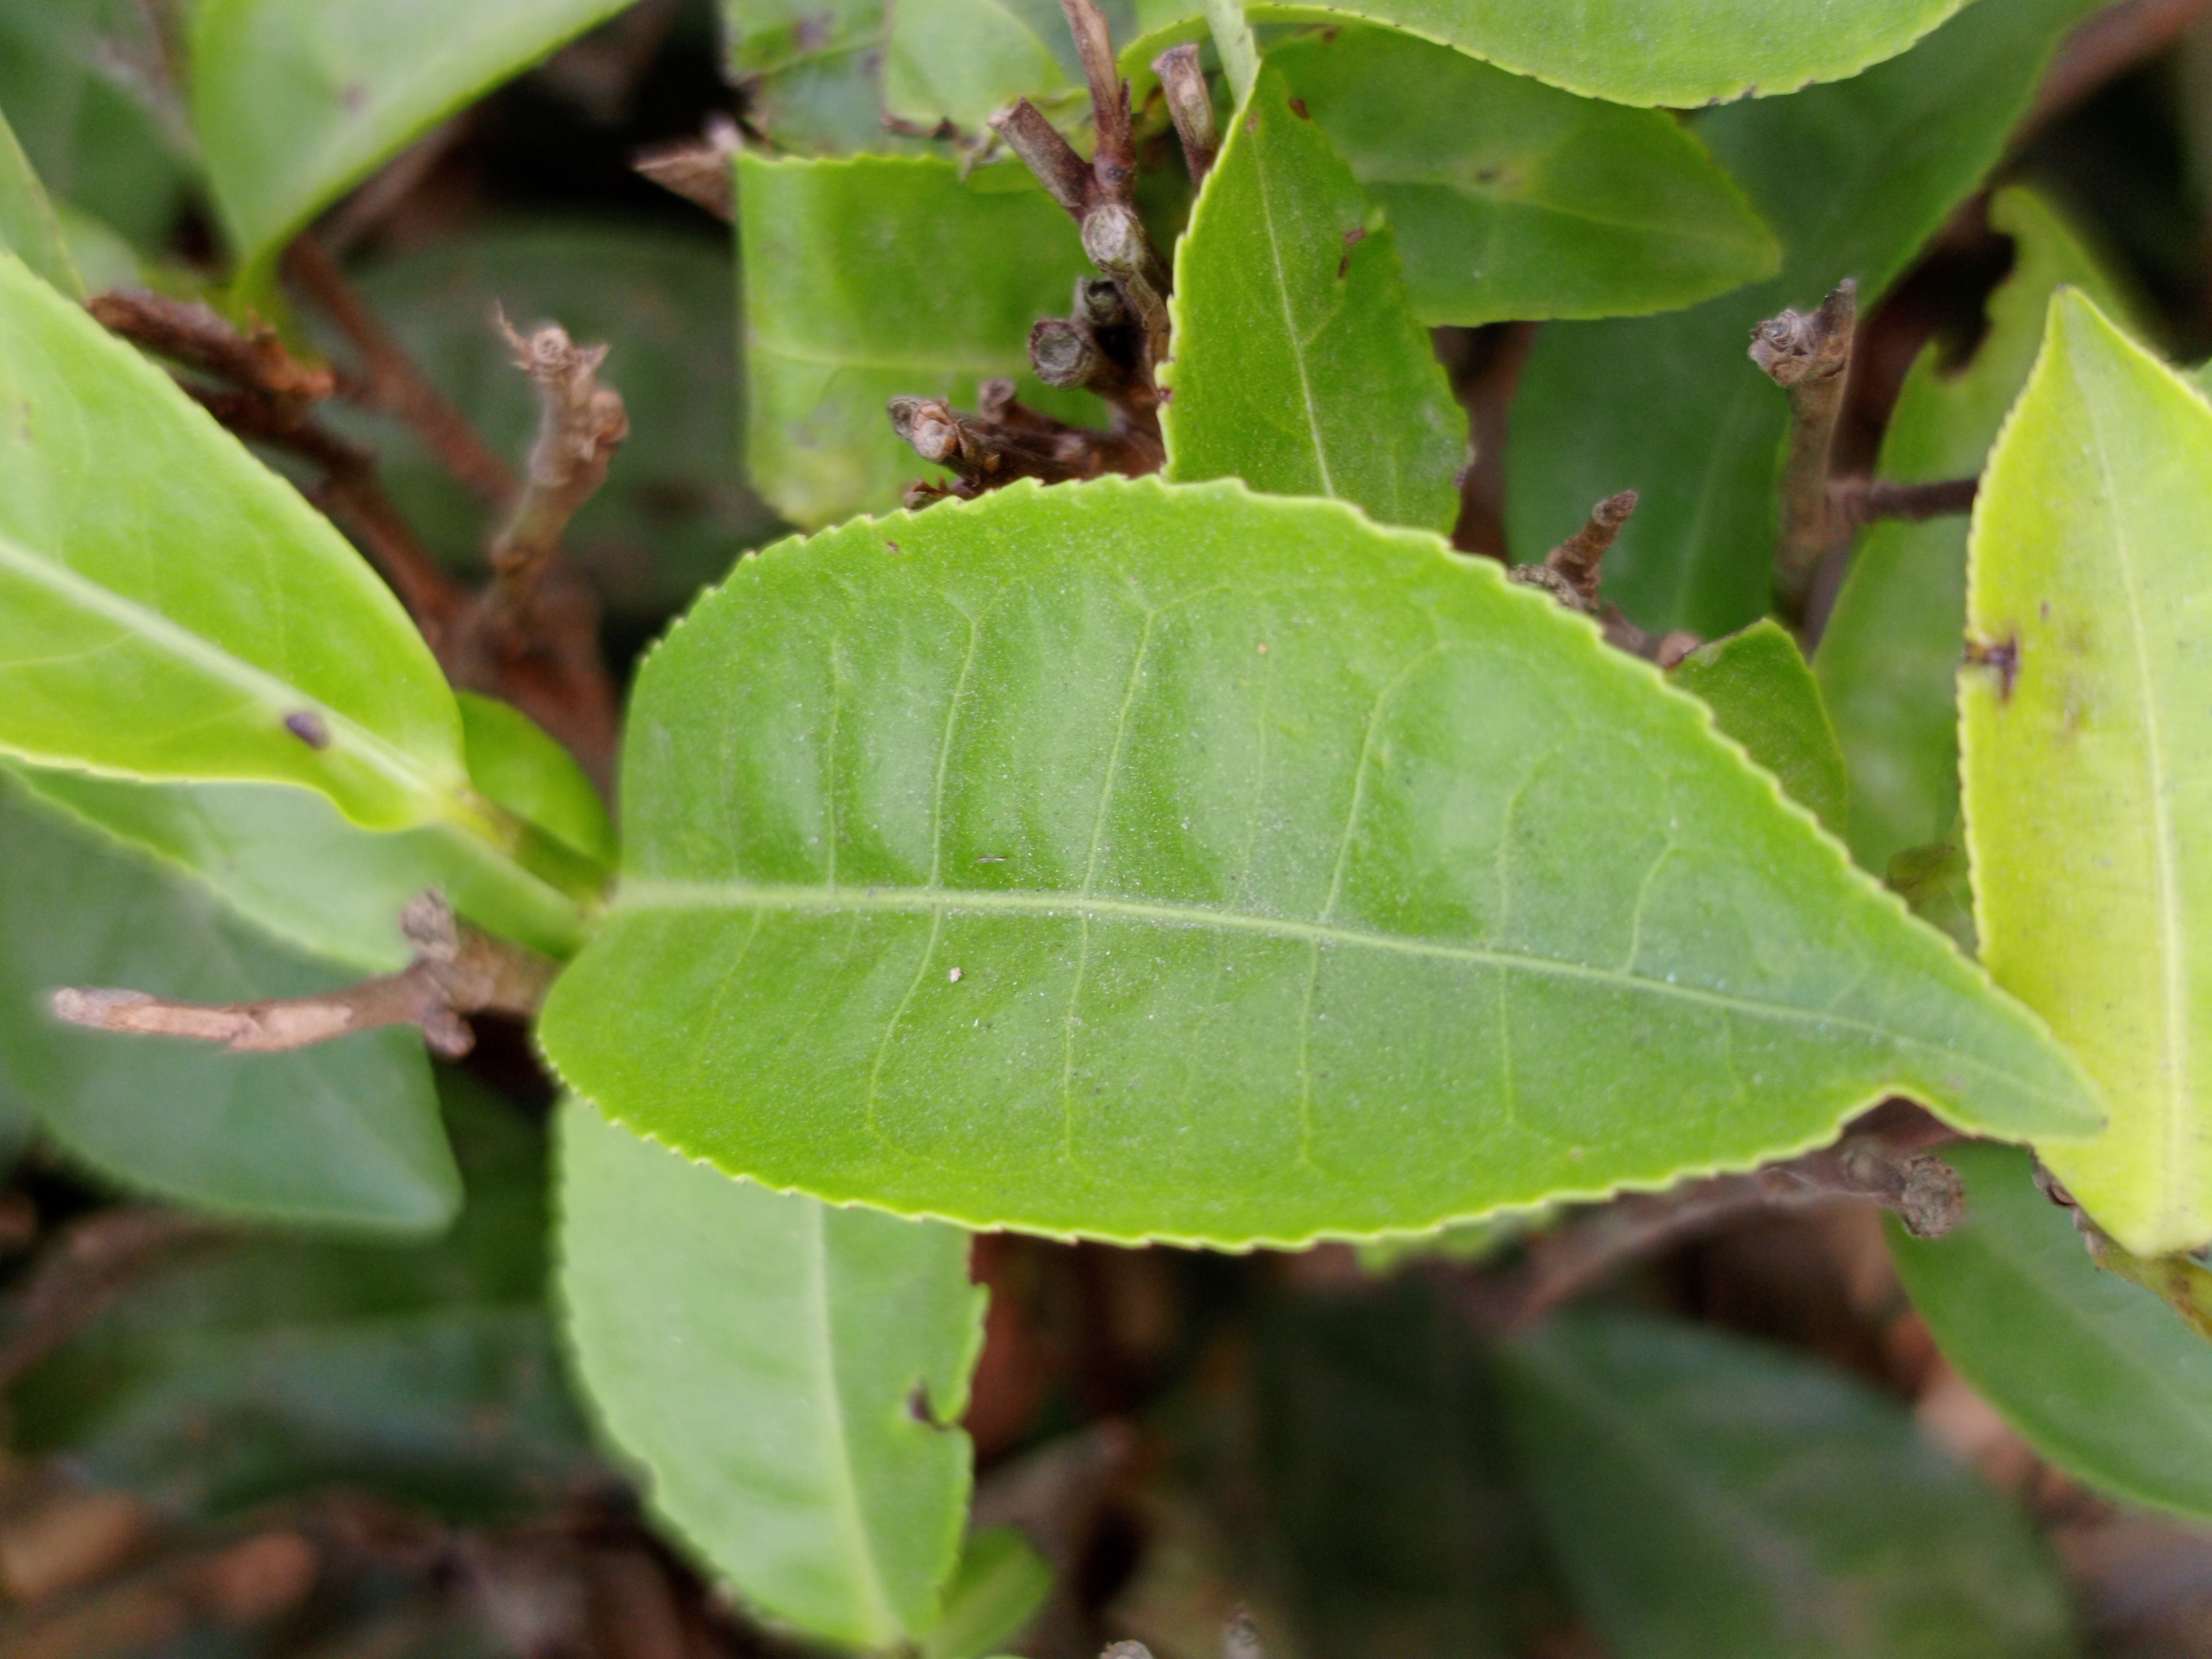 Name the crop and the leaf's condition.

tea, healthy leaf
